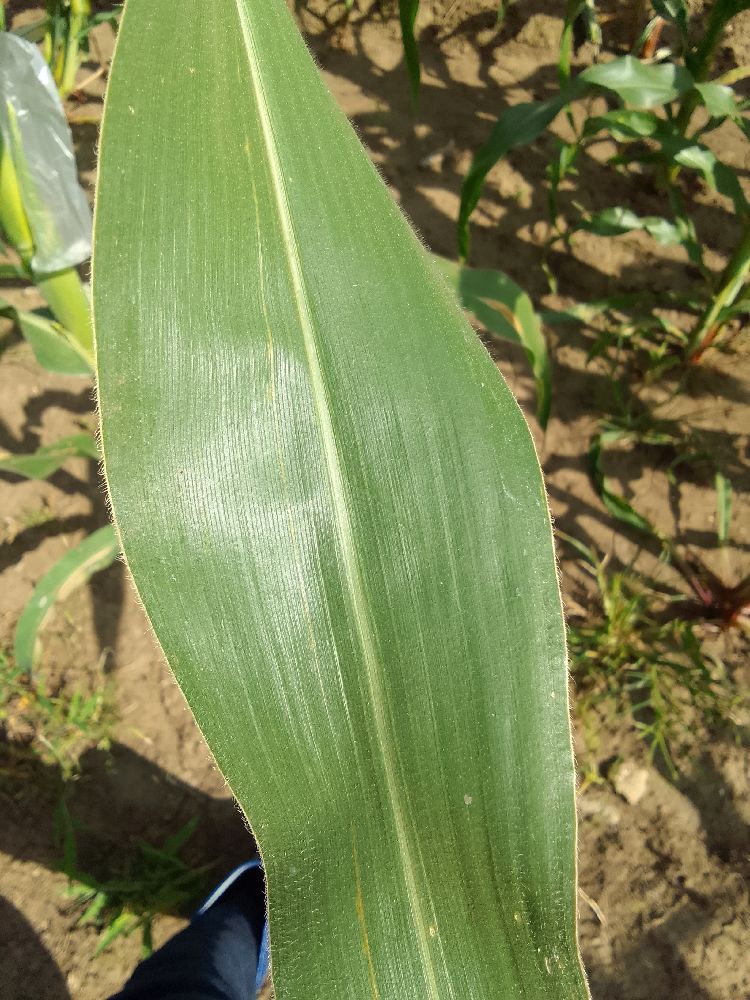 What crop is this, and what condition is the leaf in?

maize, healthy
